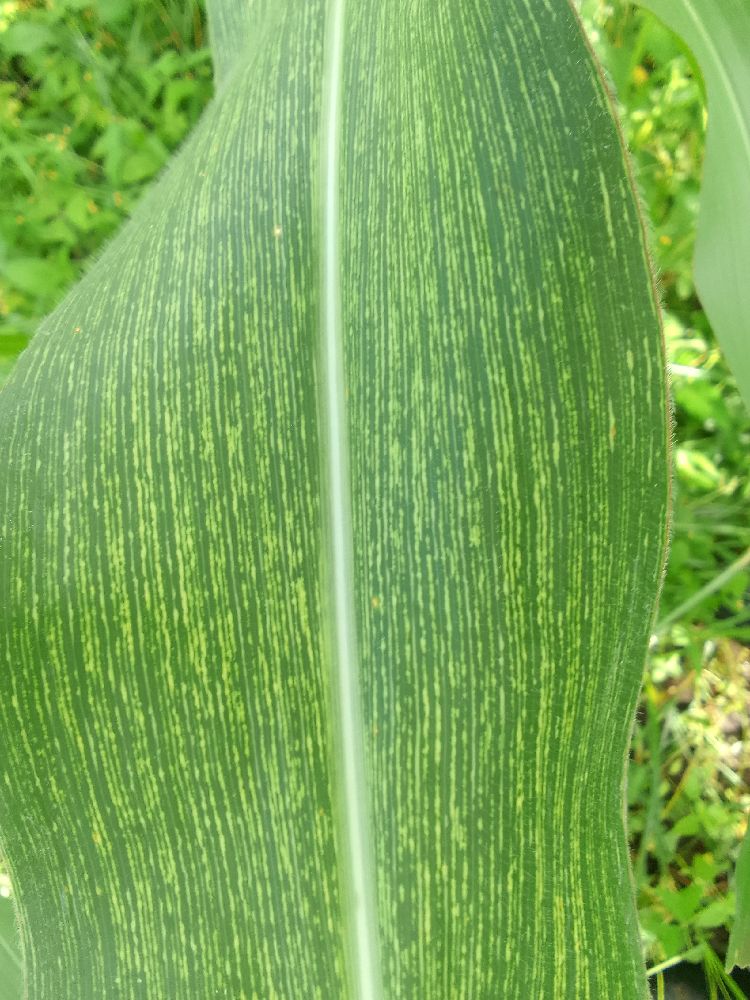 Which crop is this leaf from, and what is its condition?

maize, maize streak virus
